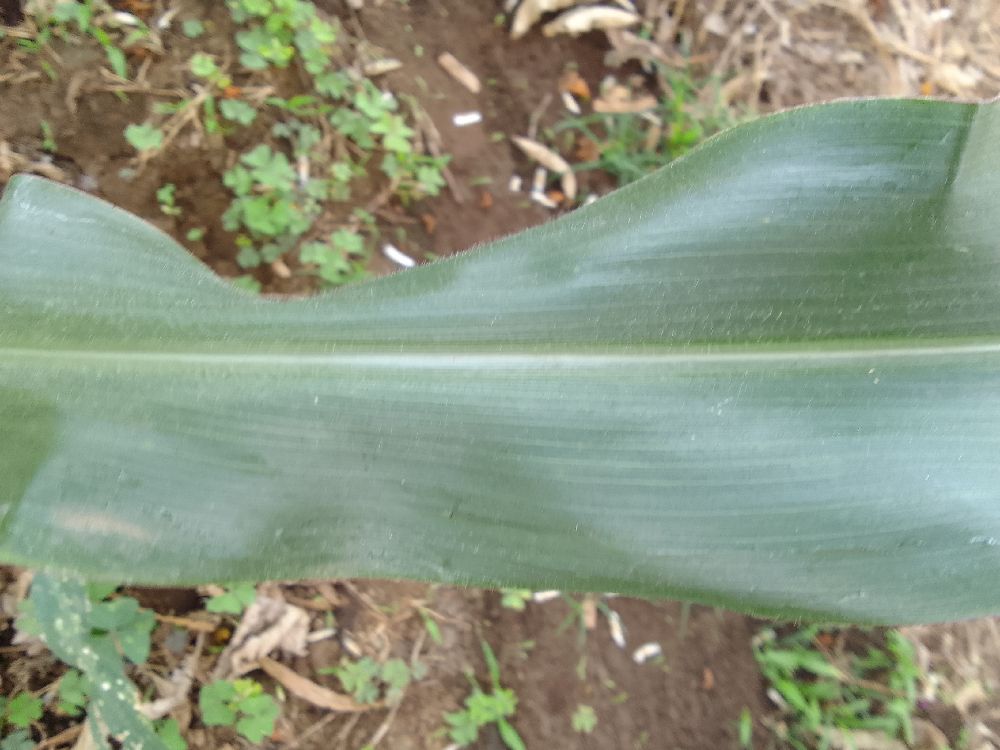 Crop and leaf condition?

maize, healthy
